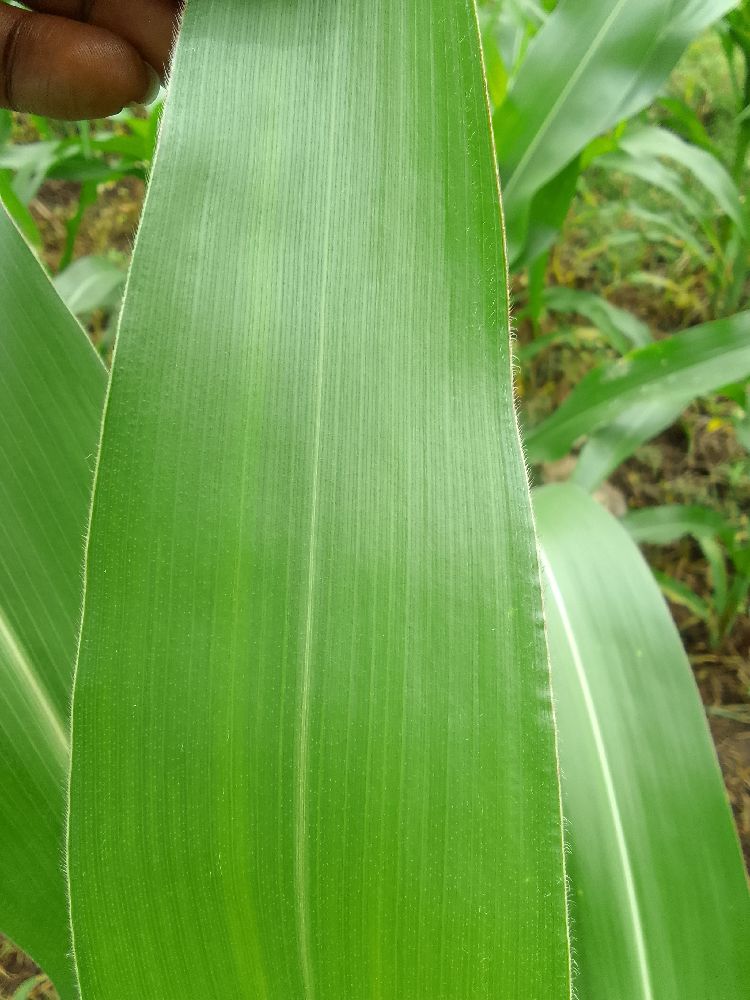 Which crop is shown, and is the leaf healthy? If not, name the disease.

maize, healthy
